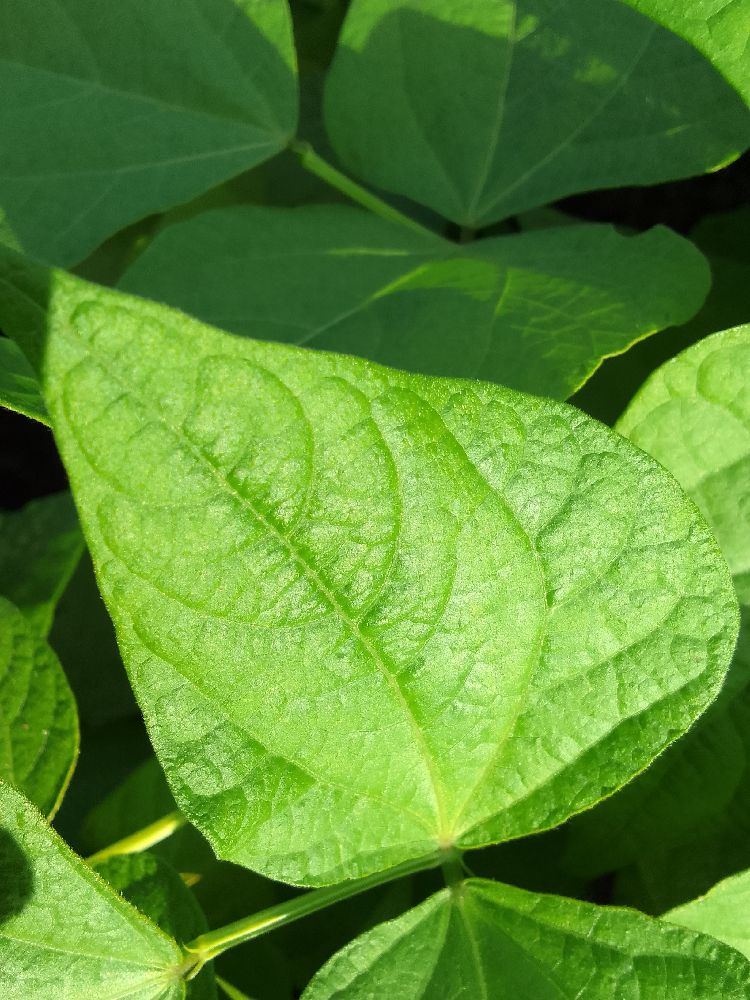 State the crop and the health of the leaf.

common bean, healthy
